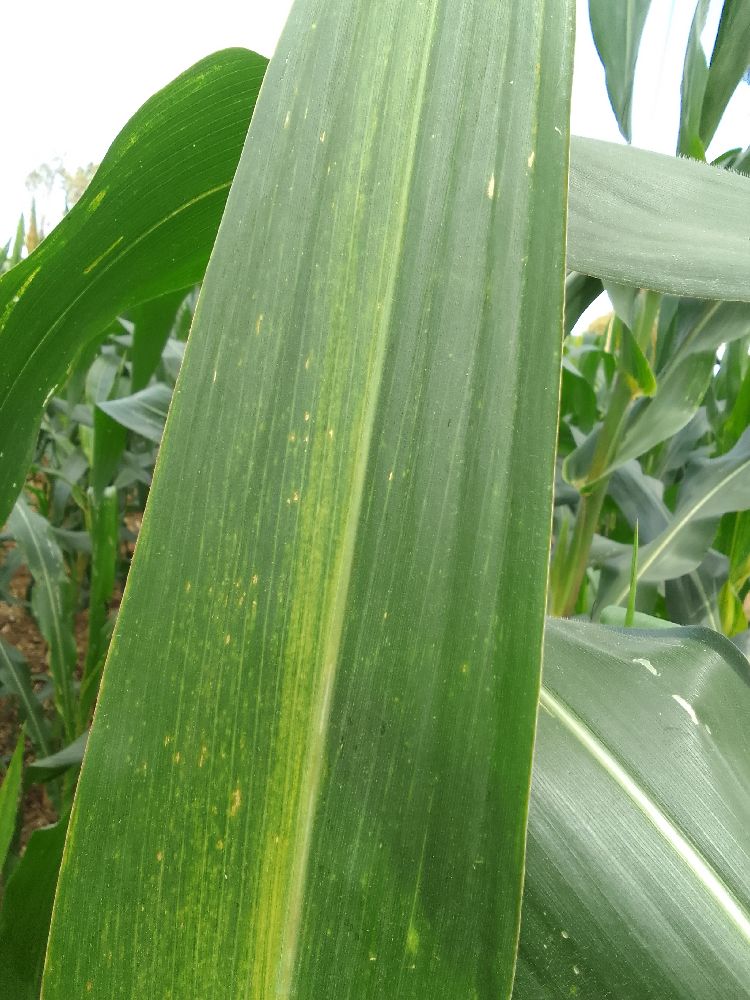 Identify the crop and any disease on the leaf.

maize, maize lethal necrosis
